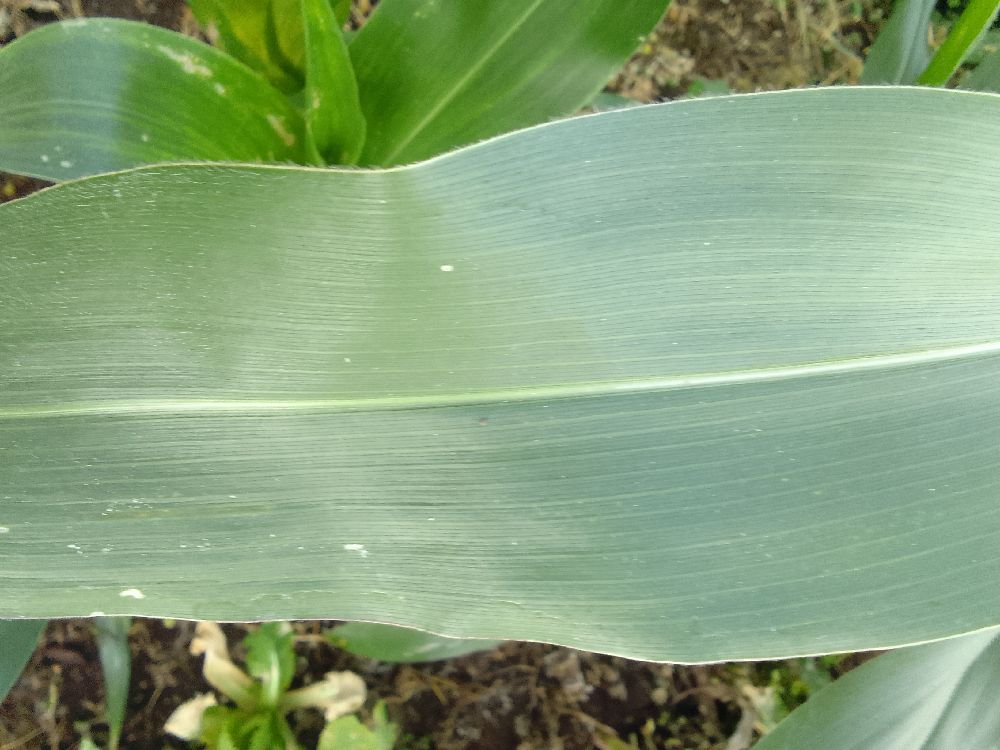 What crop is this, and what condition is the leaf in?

maize, healthy
